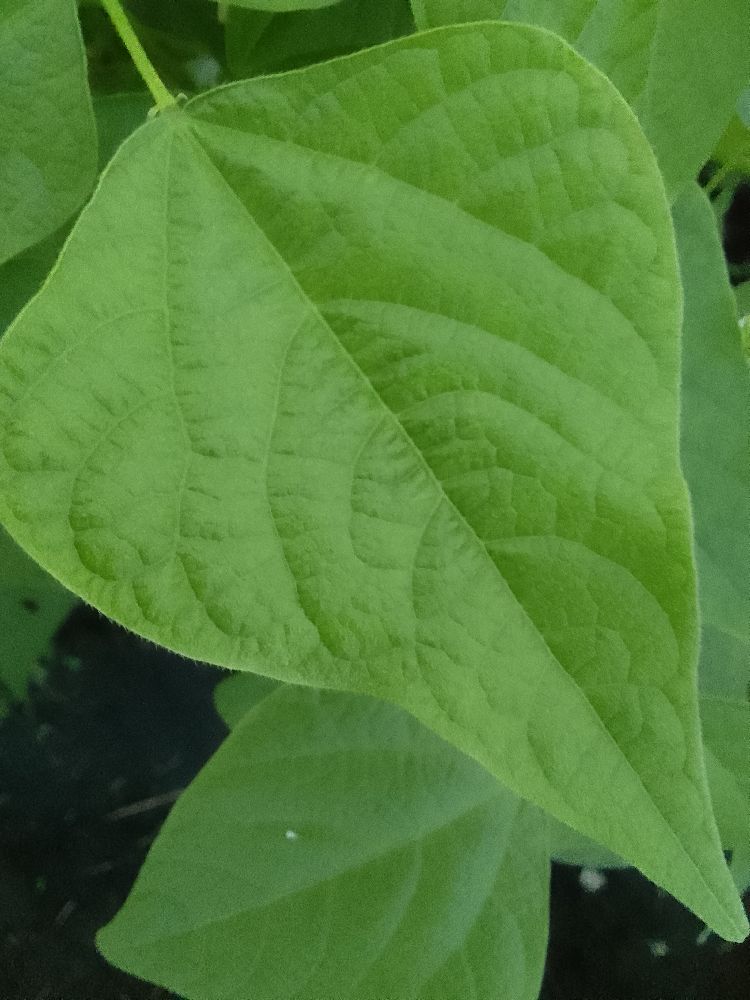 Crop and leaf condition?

common bean, healthy
